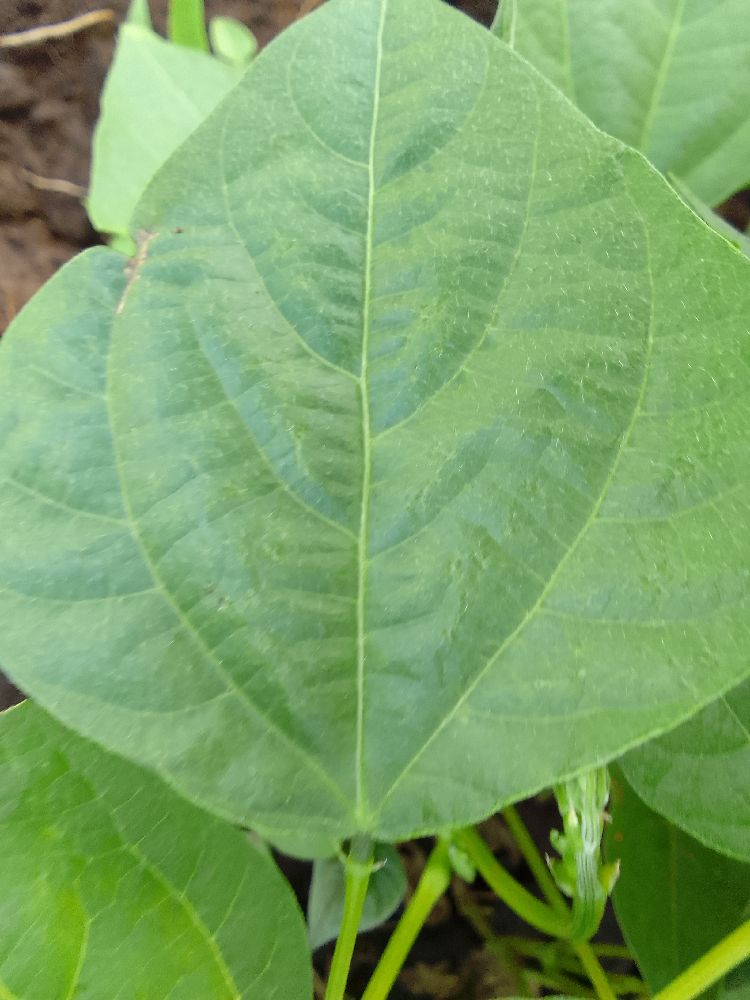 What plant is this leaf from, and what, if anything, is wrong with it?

common bean, healthy
